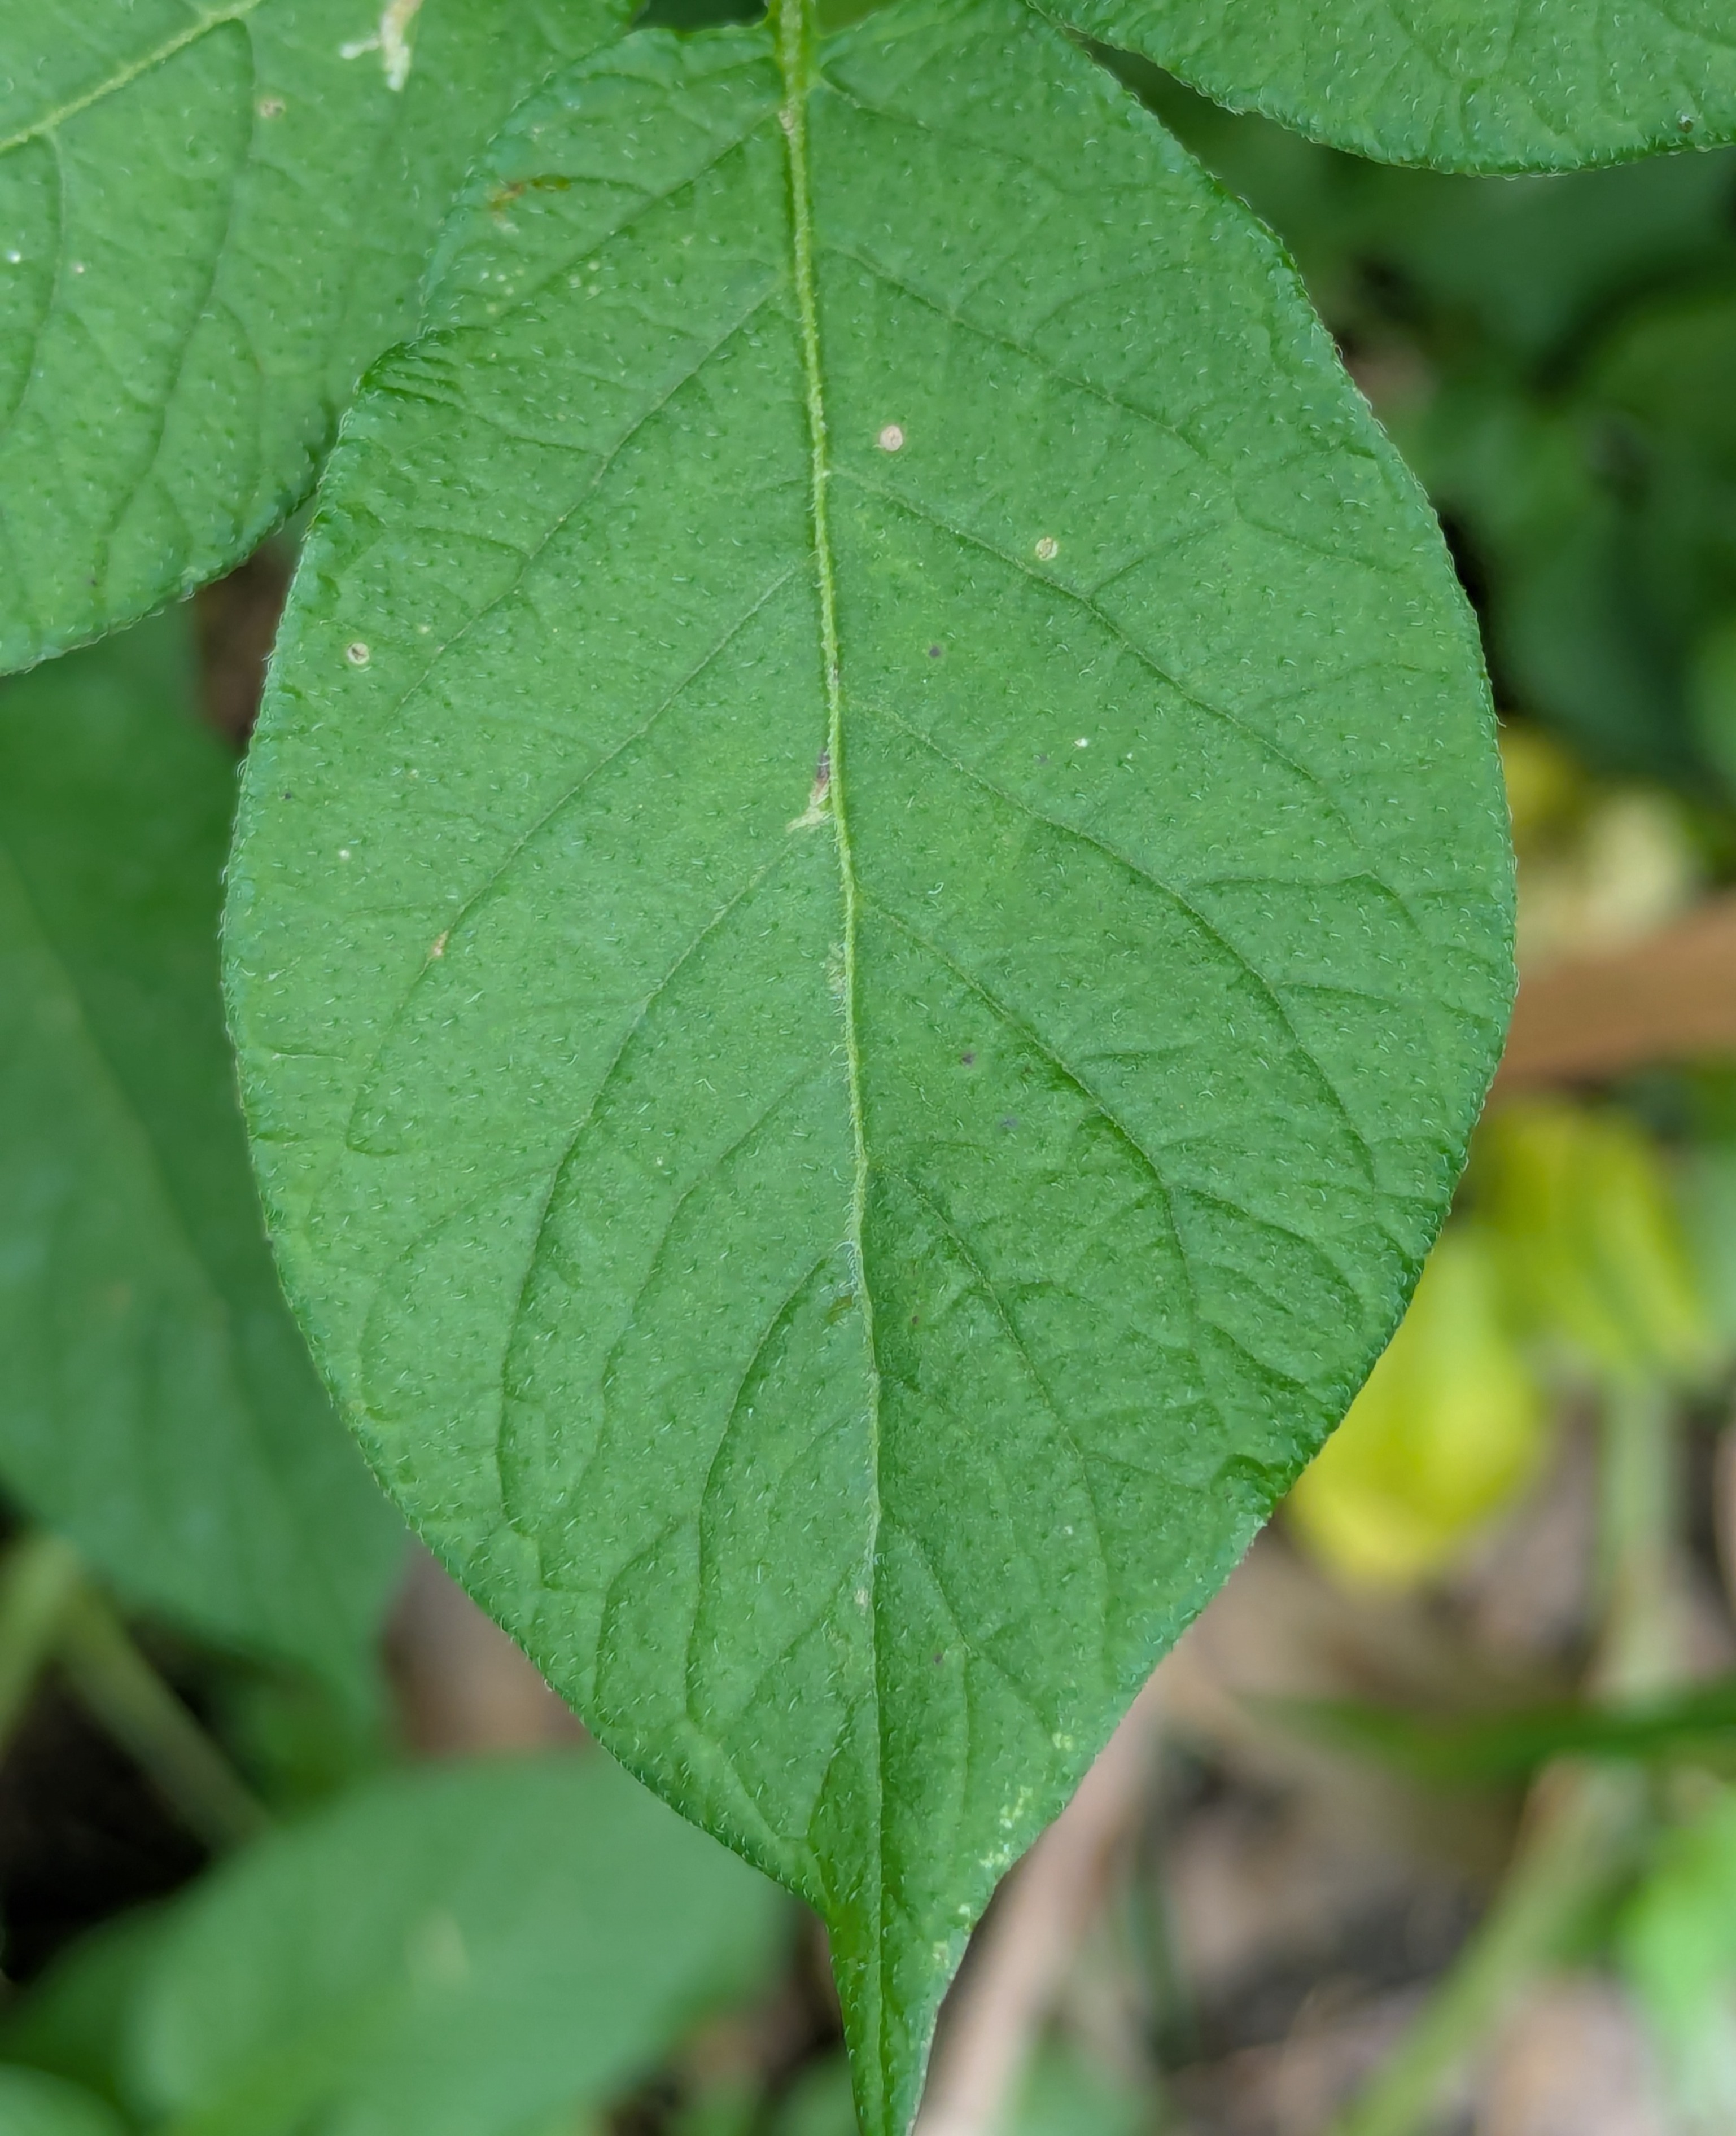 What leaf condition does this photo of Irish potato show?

healthy
